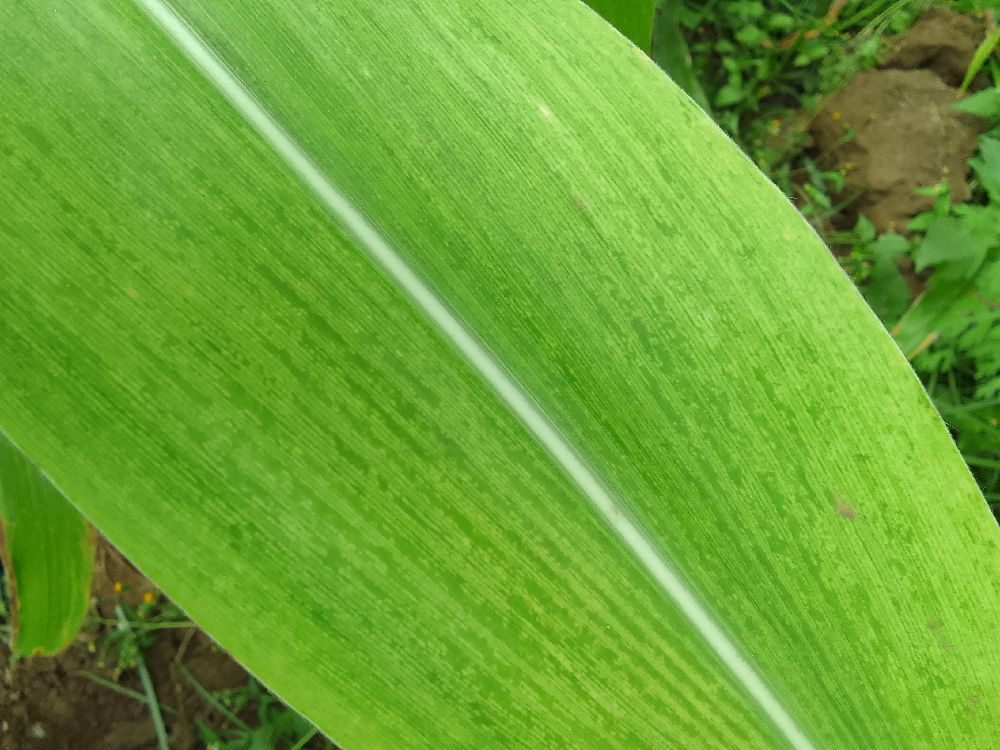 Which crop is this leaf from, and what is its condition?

maize, maize lethal necrosis
